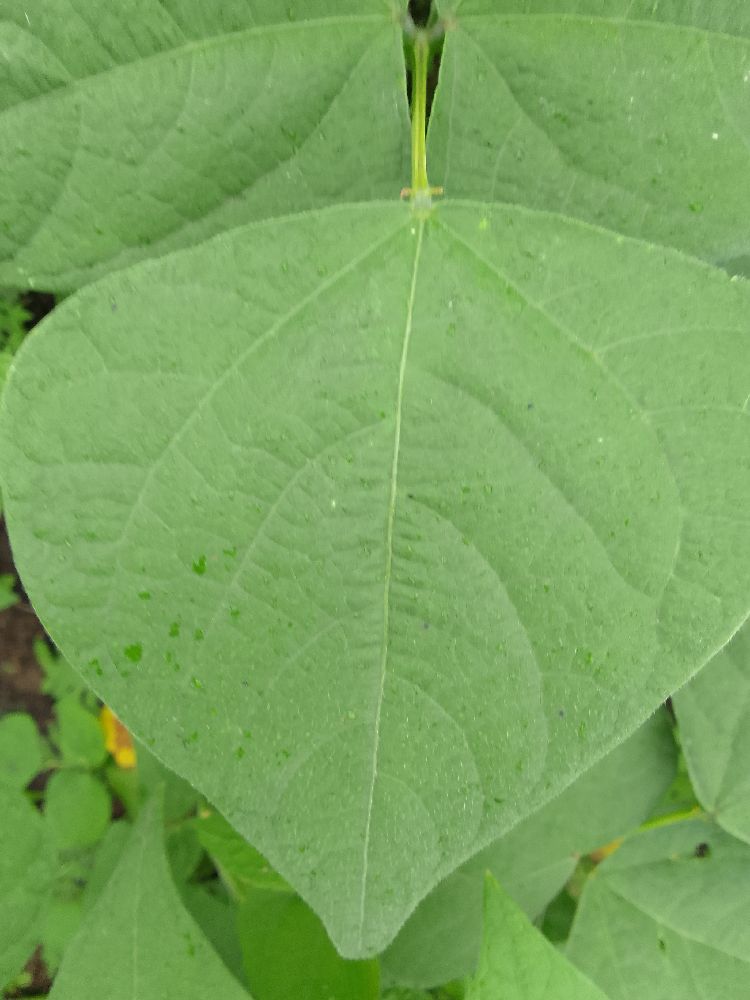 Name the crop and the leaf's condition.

common bean, healthy
